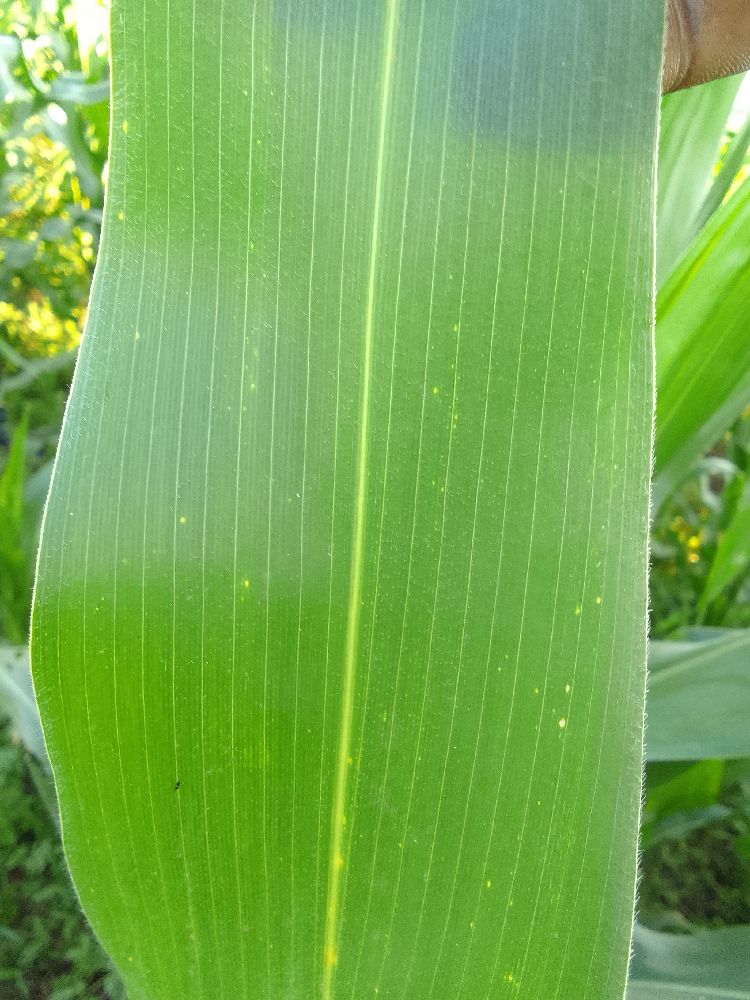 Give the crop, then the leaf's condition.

maize, healthy
